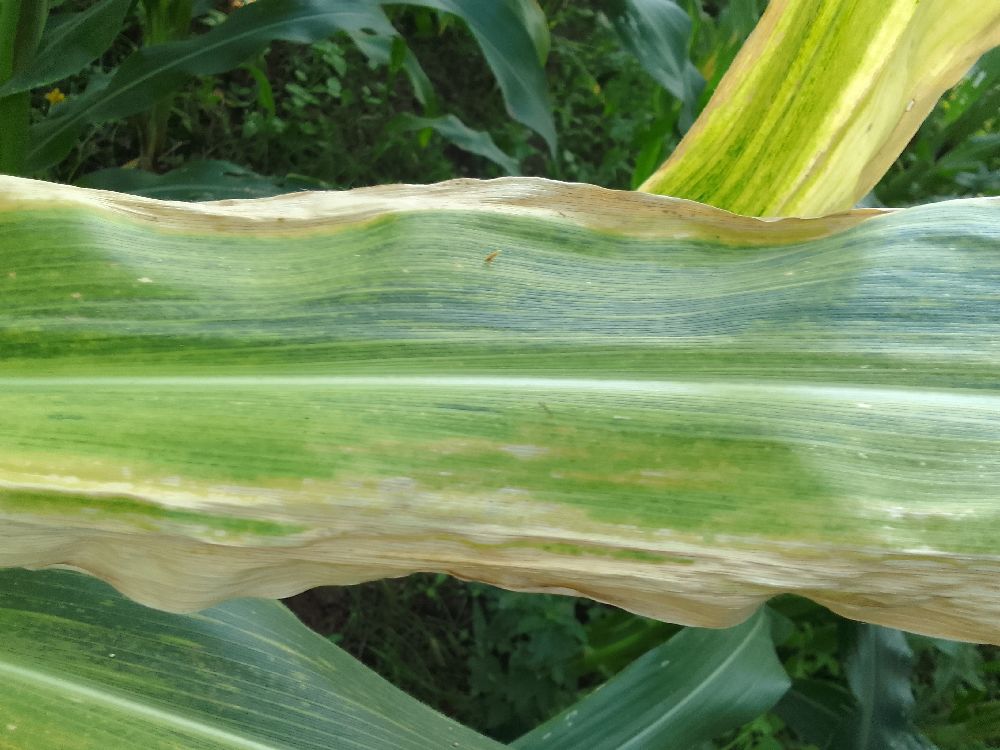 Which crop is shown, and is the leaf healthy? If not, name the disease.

maize, maize lethal necrosis
